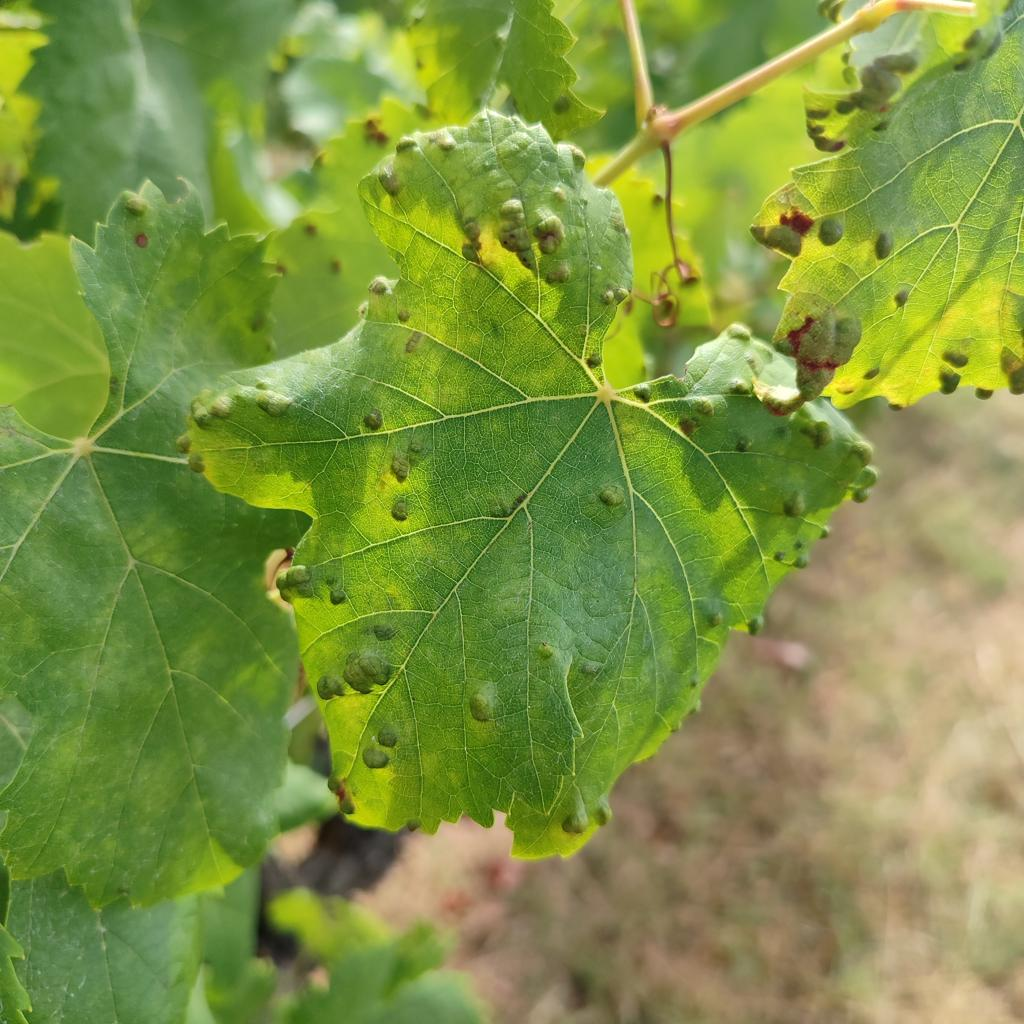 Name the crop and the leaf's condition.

grapevine, erineum mite
